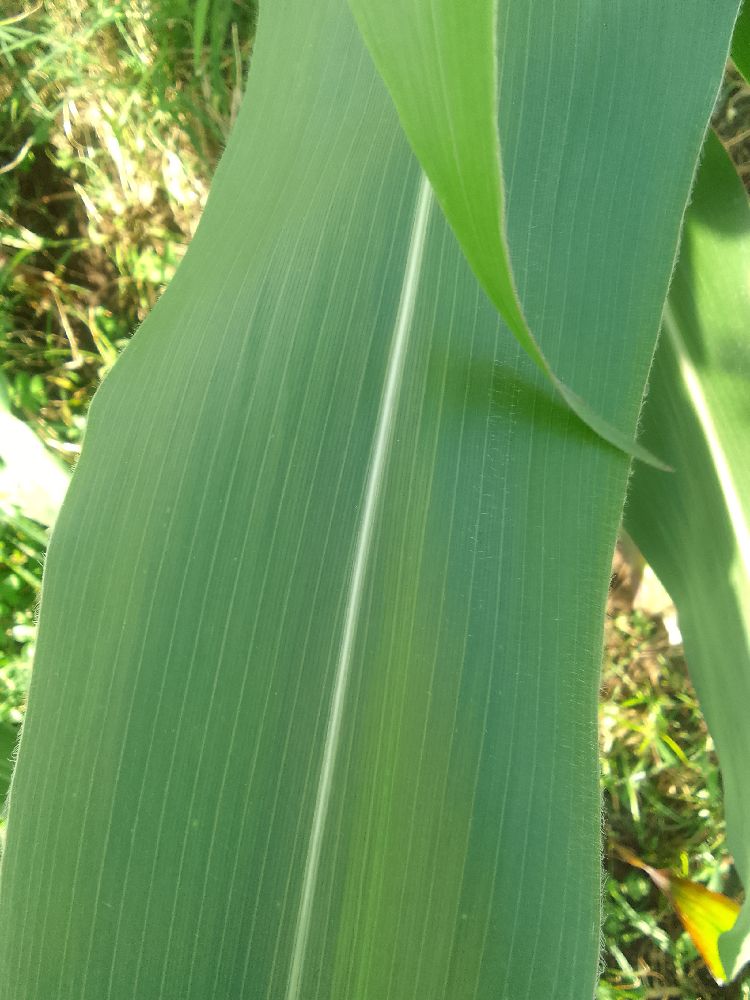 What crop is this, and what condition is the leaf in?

maize, healthy
